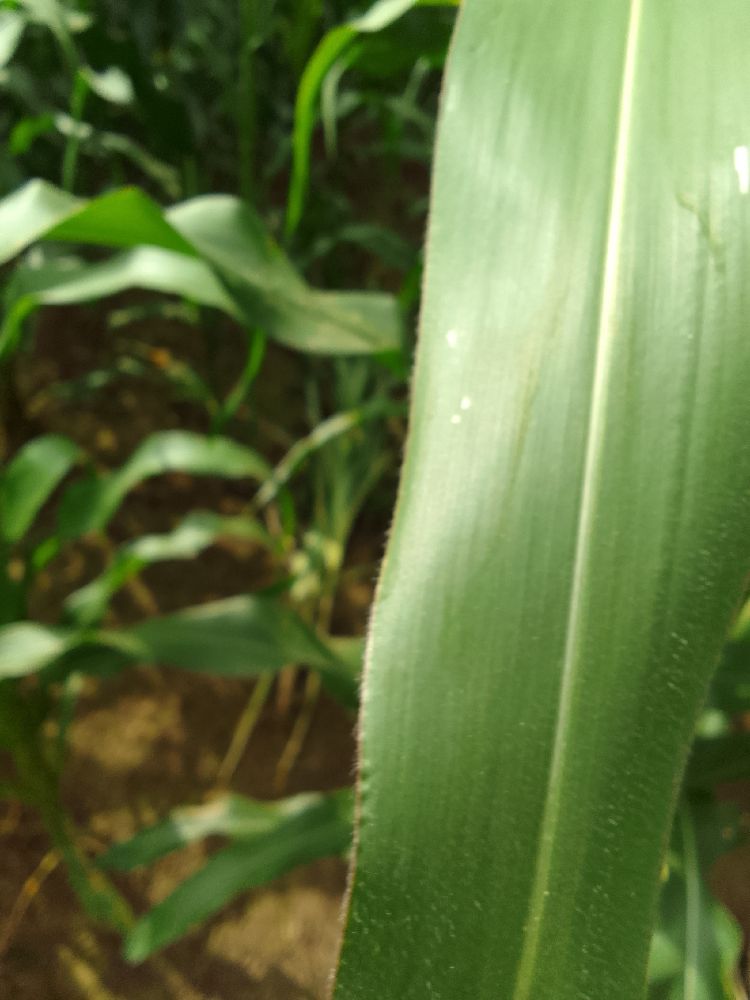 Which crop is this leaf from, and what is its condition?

maize, healthy
